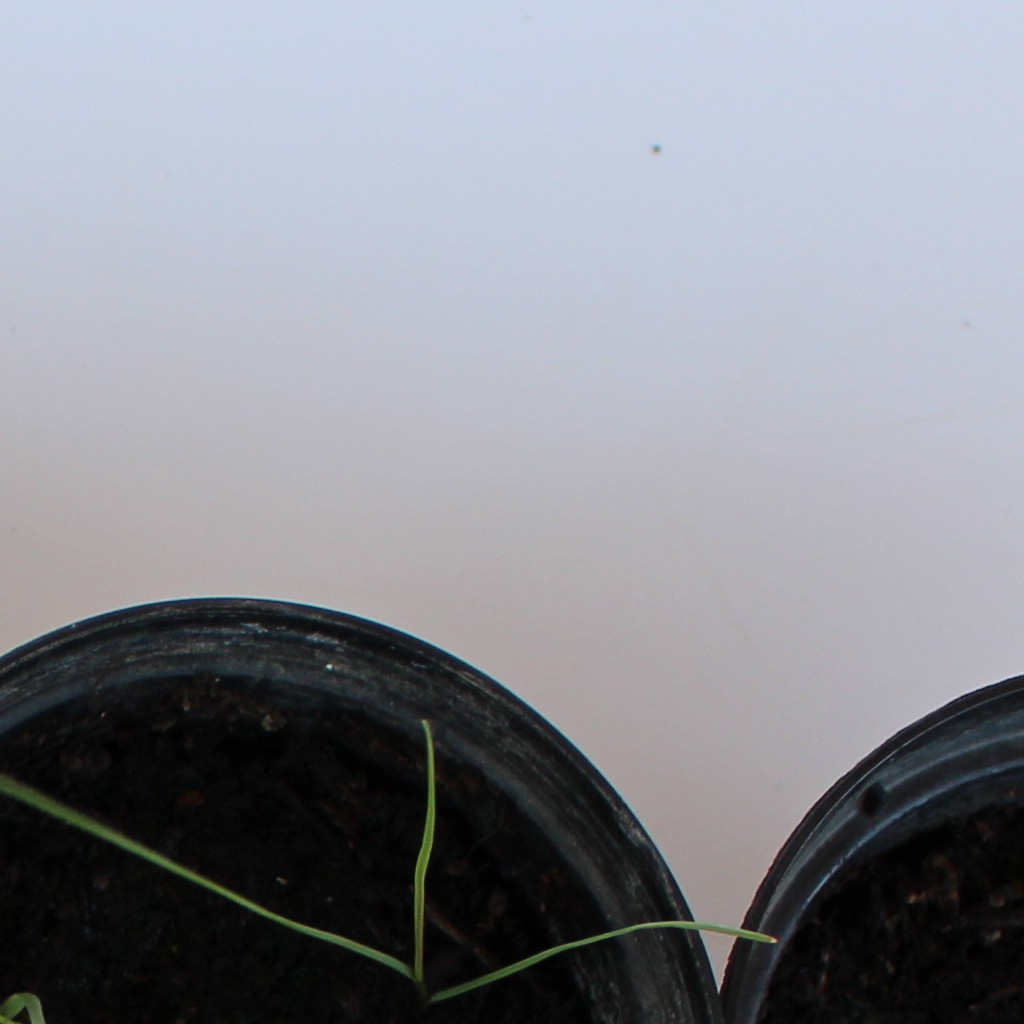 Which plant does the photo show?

Lolium multiflorum
